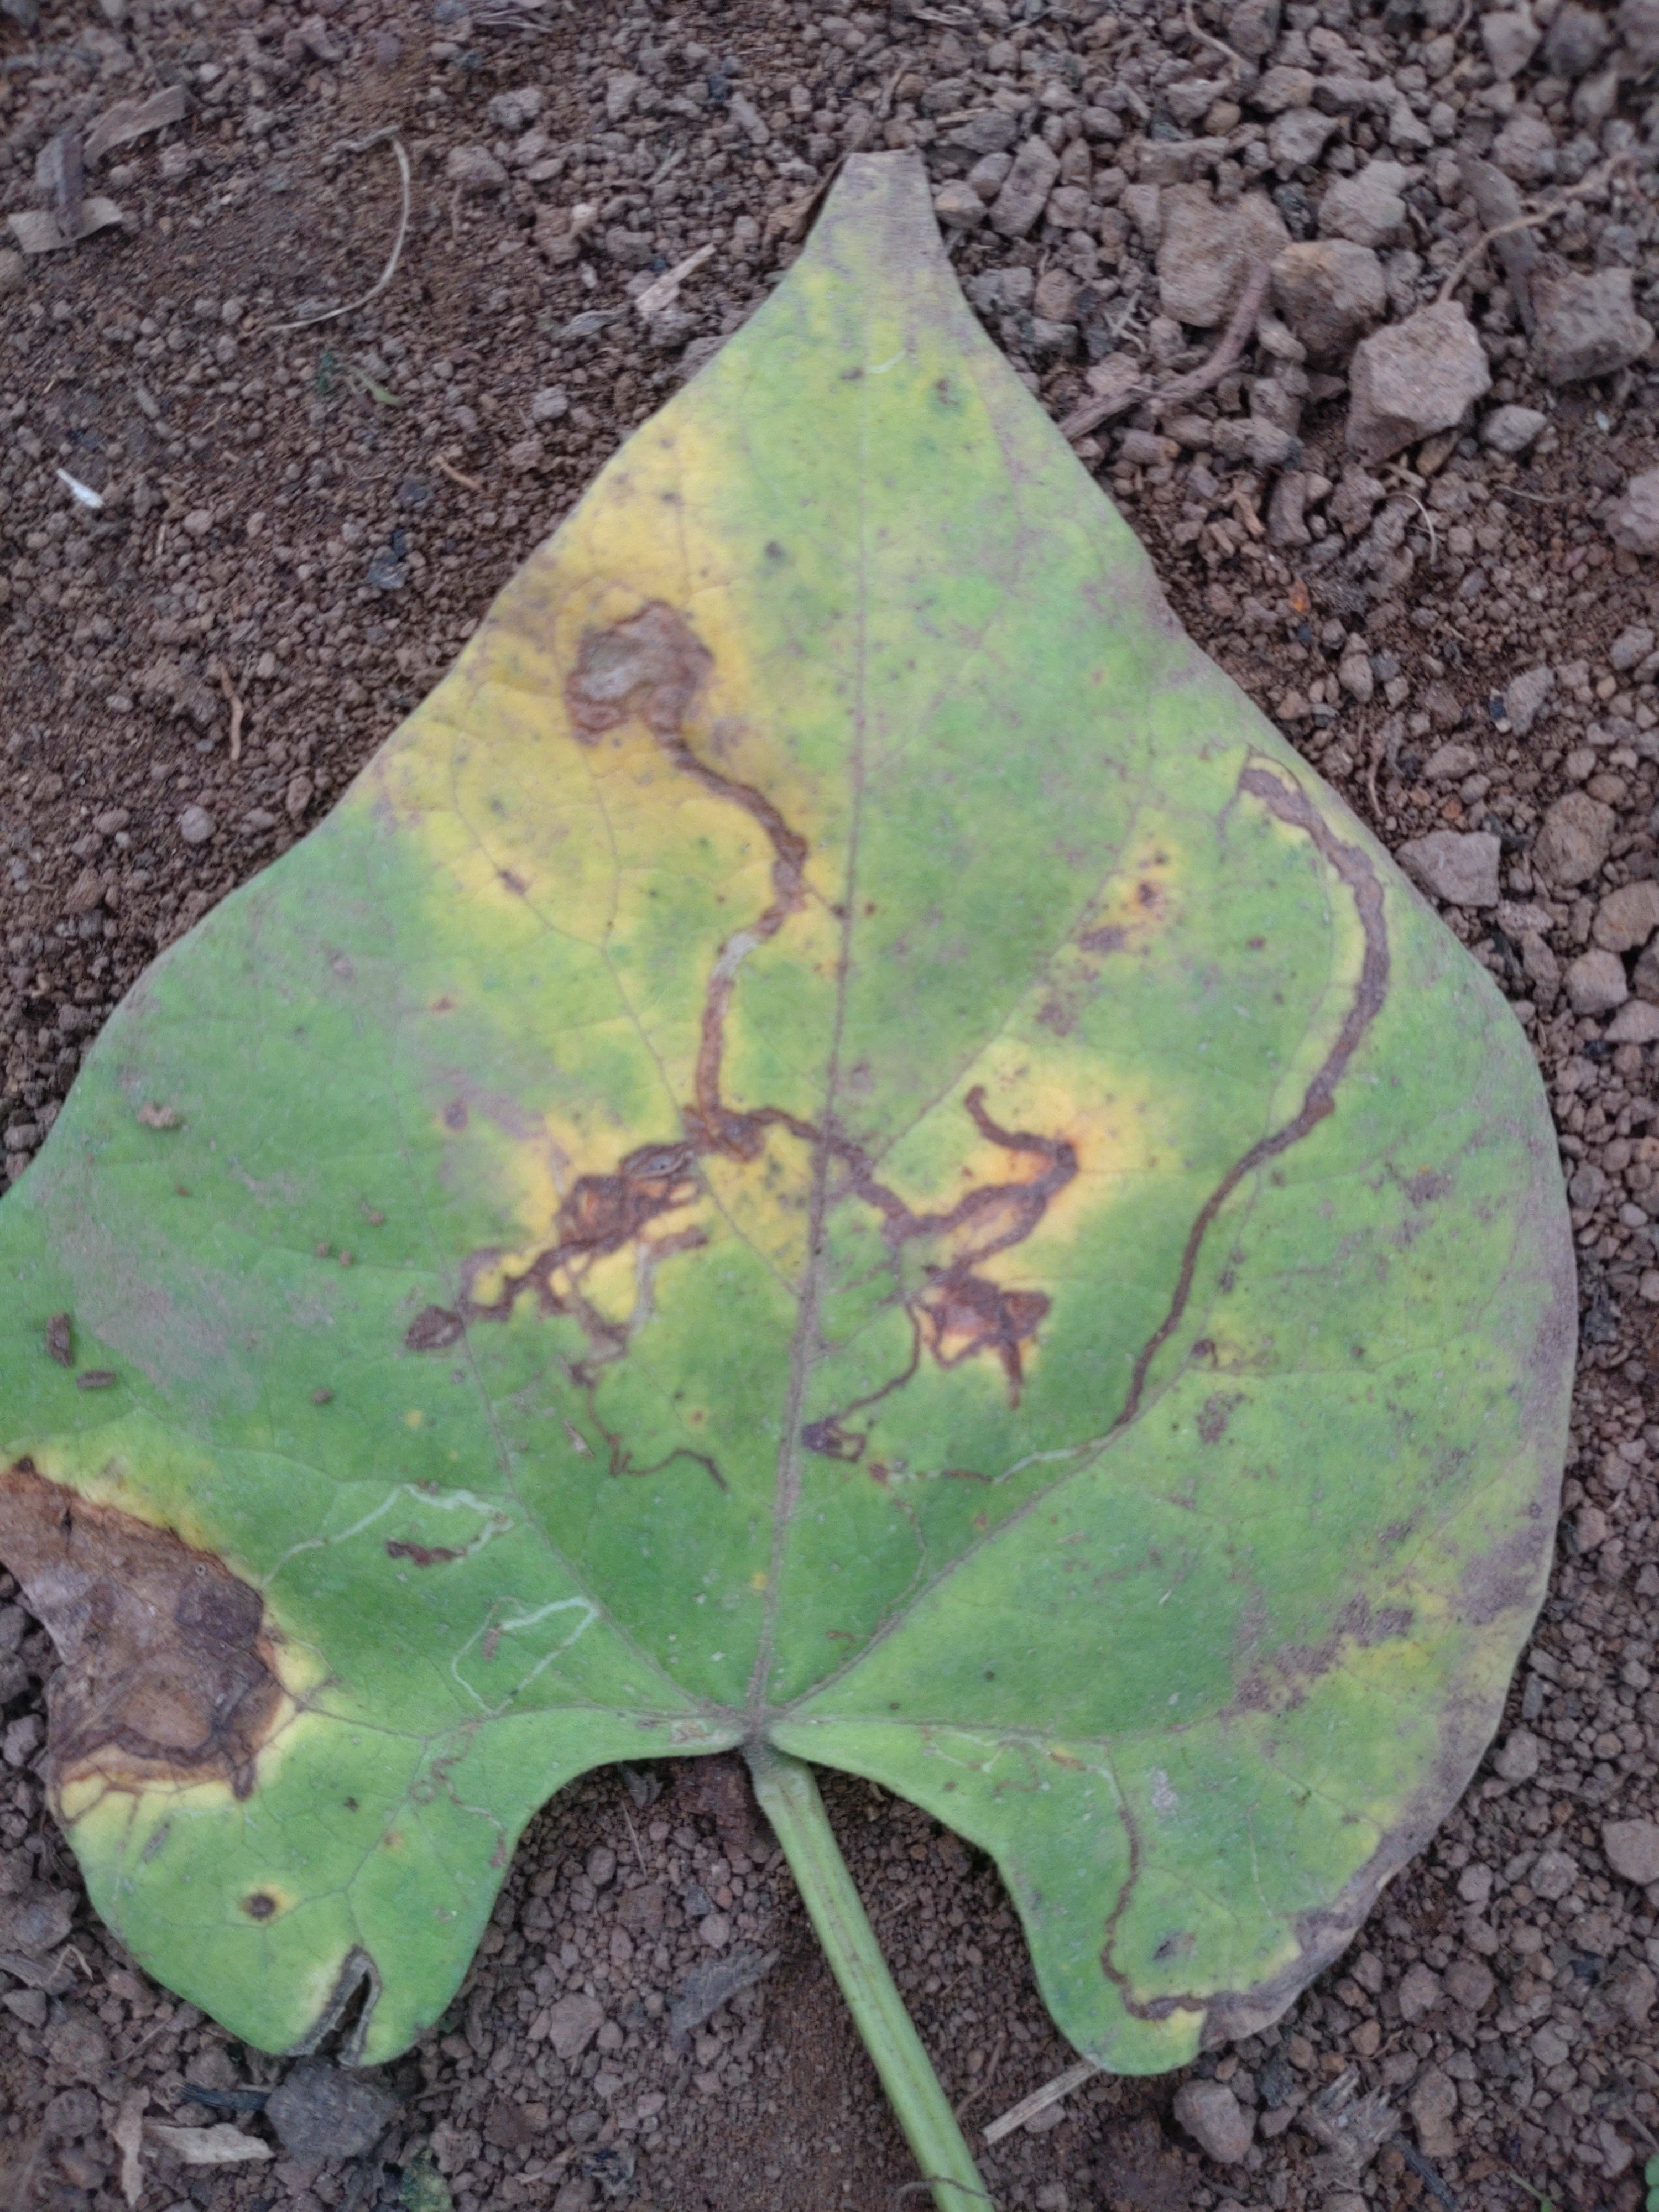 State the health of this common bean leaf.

rust
